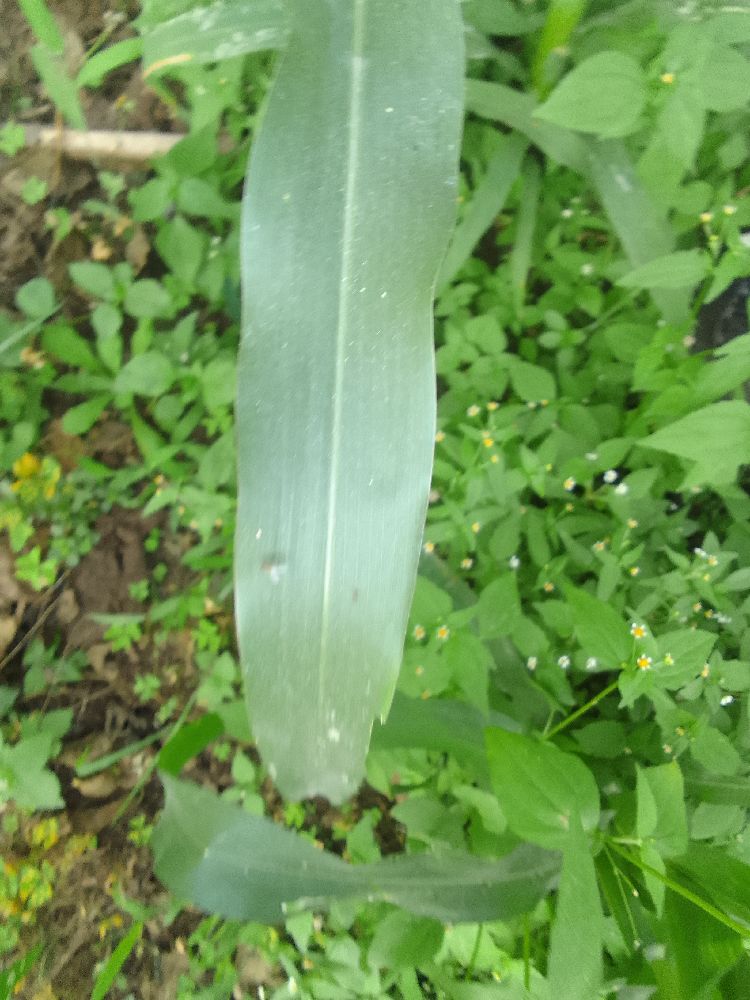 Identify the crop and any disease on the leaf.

maize, healthy
